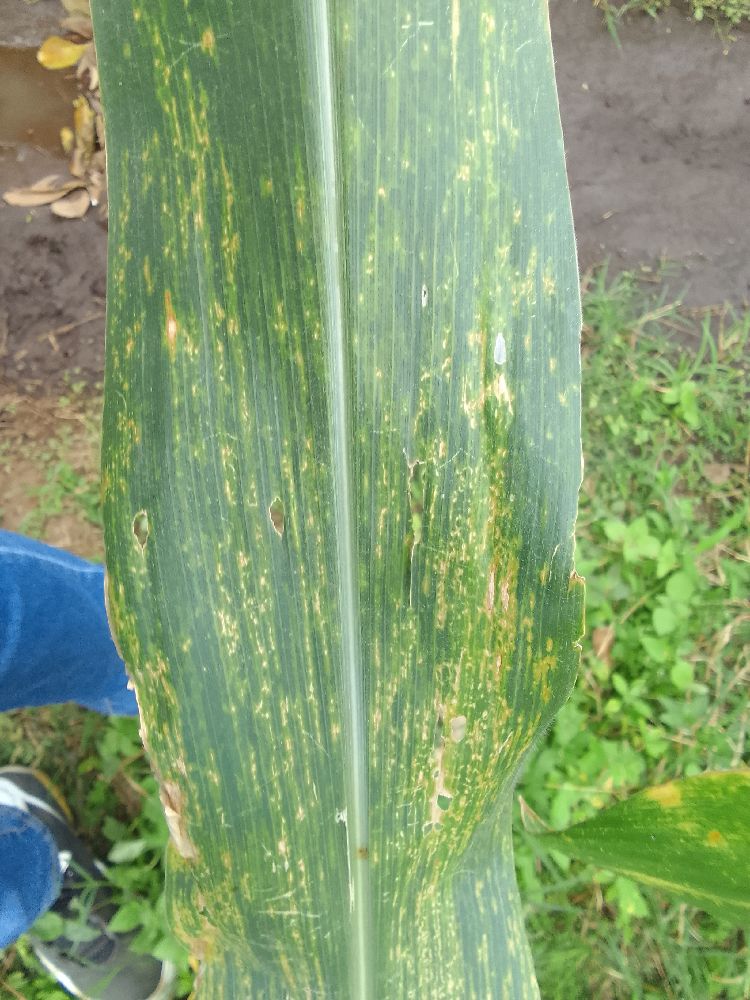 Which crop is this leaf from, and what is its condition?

maize, maize lethal necrosis
